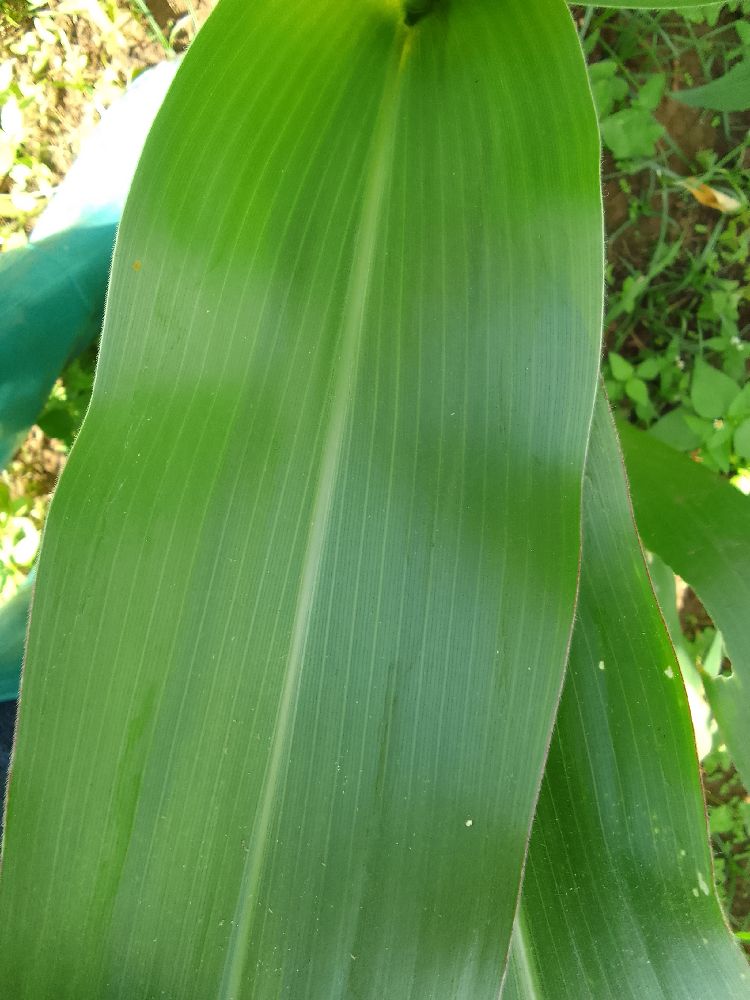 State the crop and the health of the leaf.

maize, healthy
